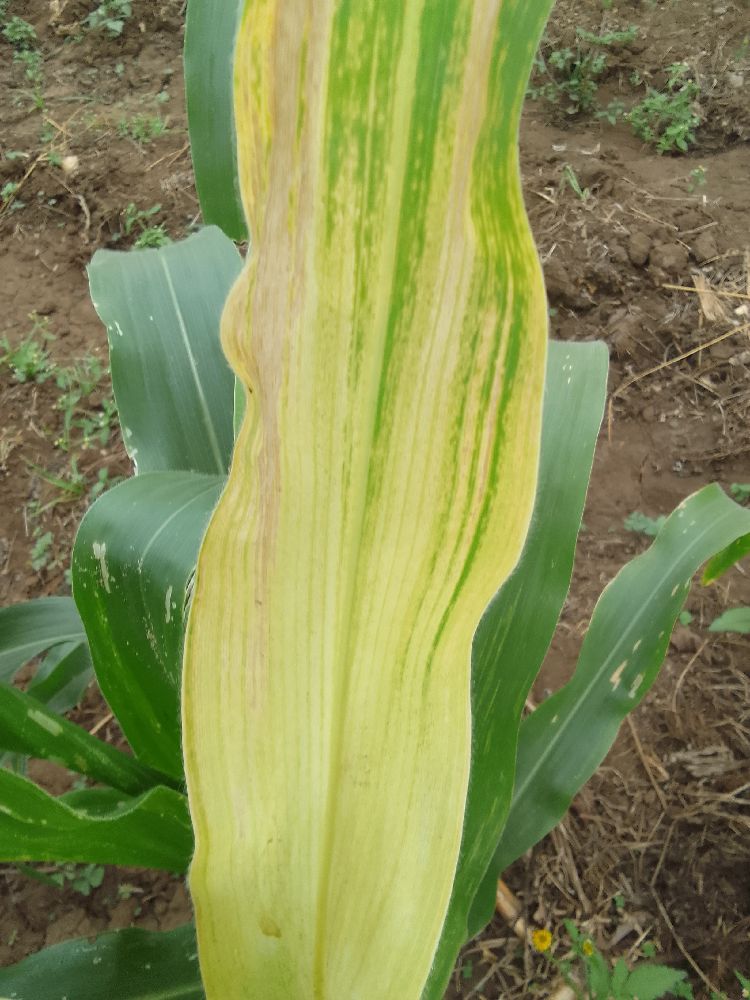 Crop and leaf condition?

maize, maize lethal necrosis
